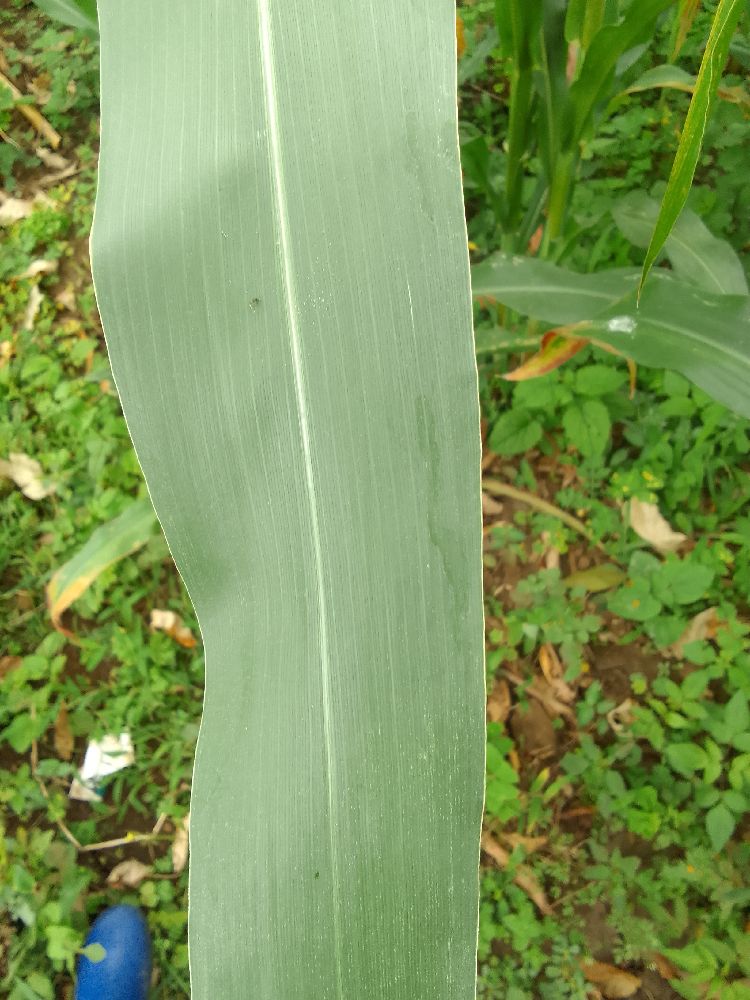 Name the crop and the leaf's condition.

maize, healthy
